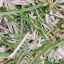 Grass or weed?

grass
